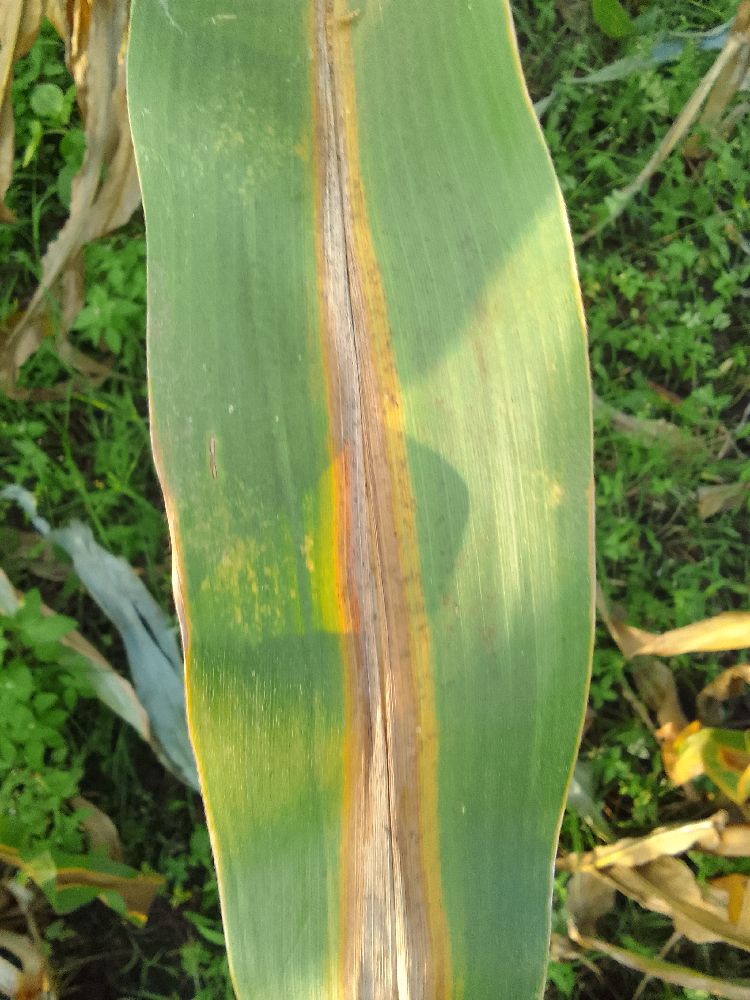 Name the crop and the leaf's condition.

maize, maize lethal necrosis
